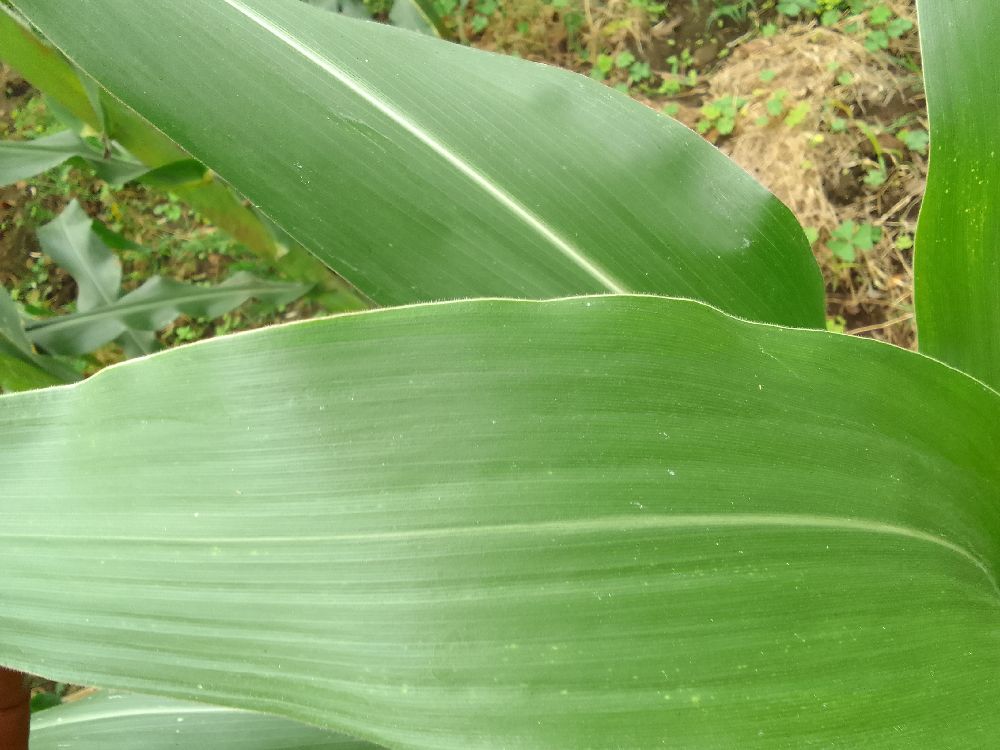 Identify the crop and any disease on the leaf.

maize, healthy
